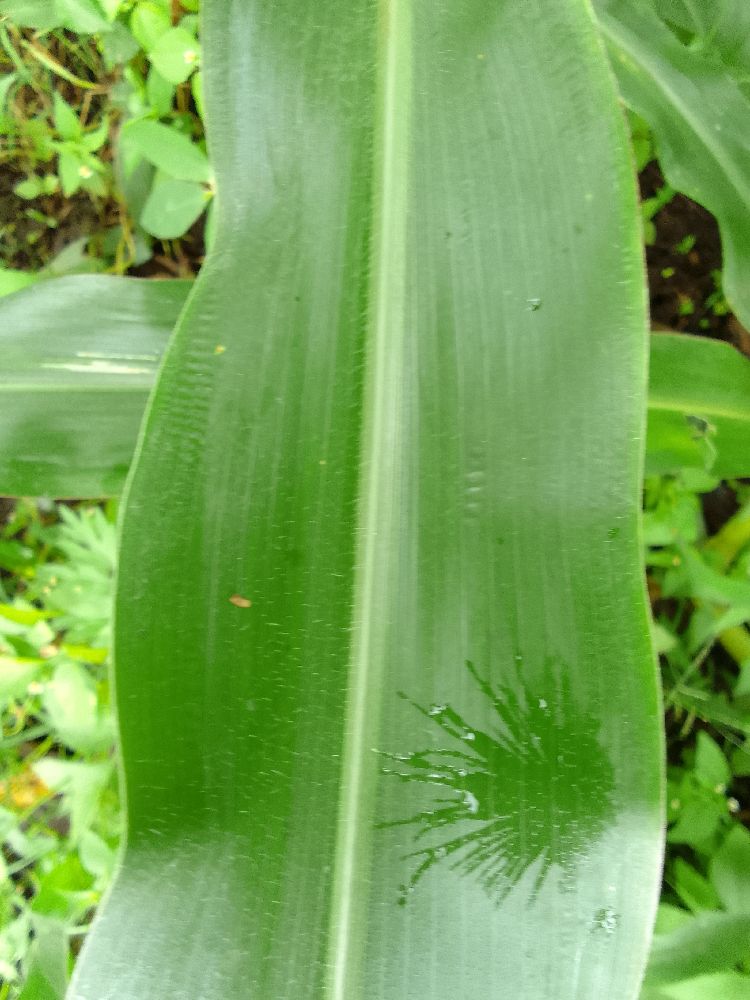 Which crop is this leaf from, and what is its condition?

maize, healthy
